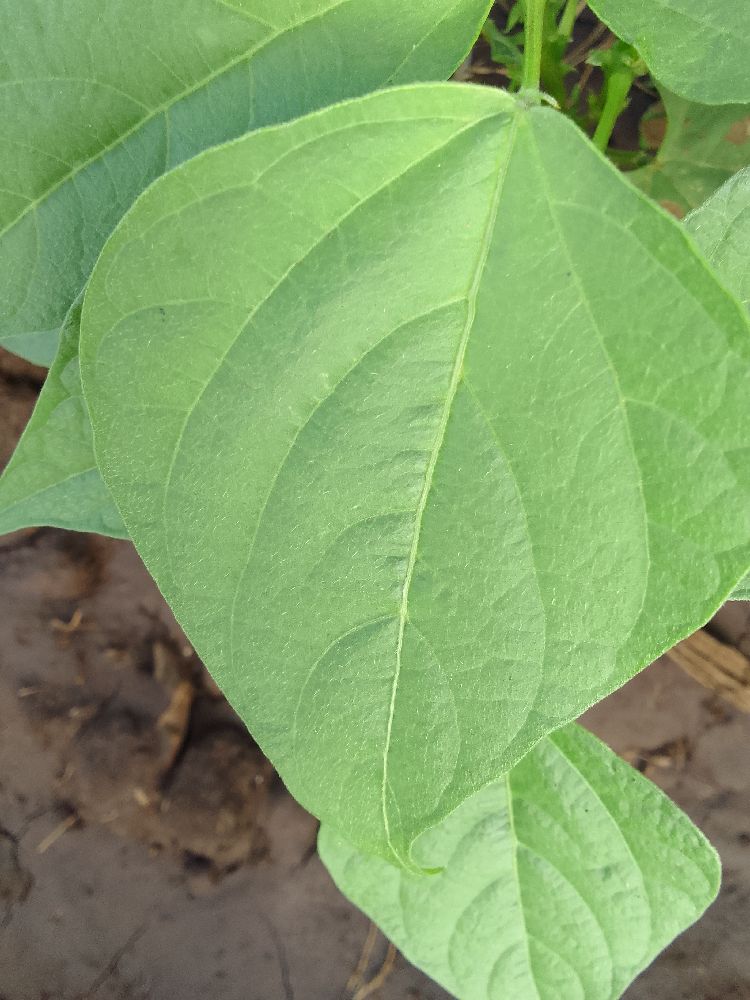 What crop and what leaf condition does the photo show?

common bean, healthy
